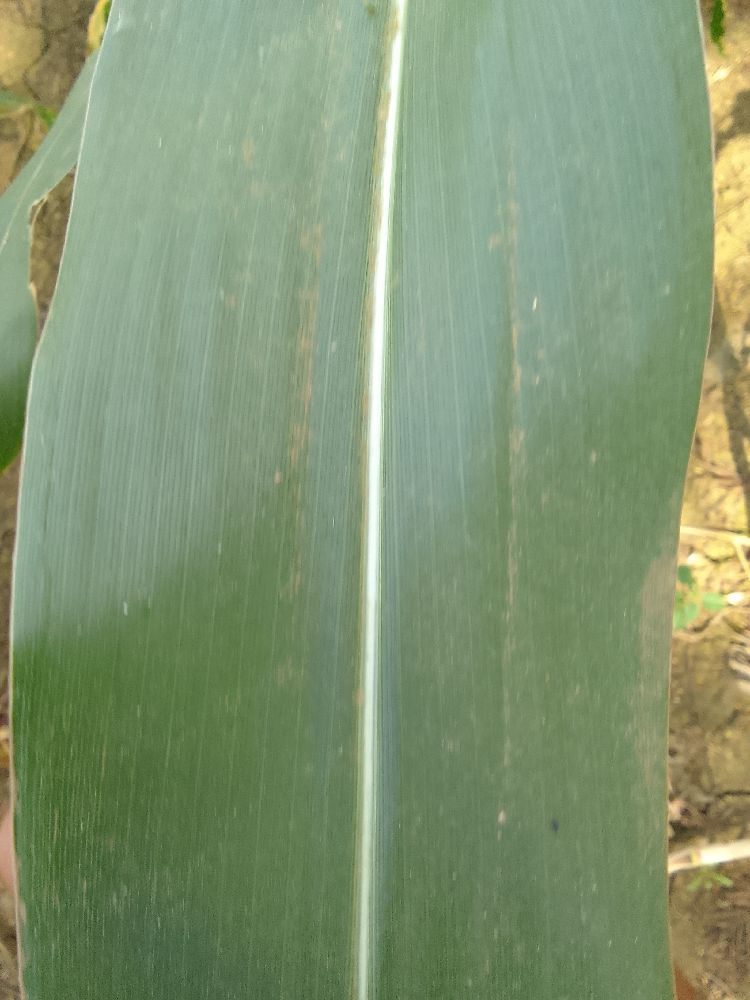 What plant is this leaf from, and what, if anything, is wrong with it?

maize, healthy
